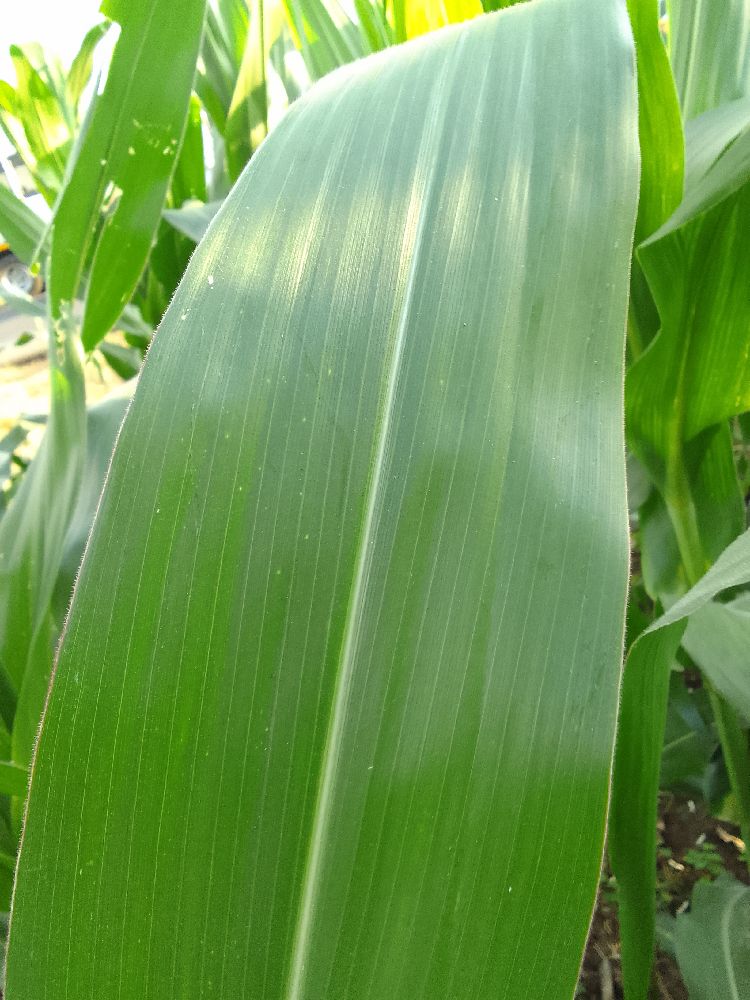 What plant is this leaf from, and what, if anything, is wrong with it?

maize, healthy
